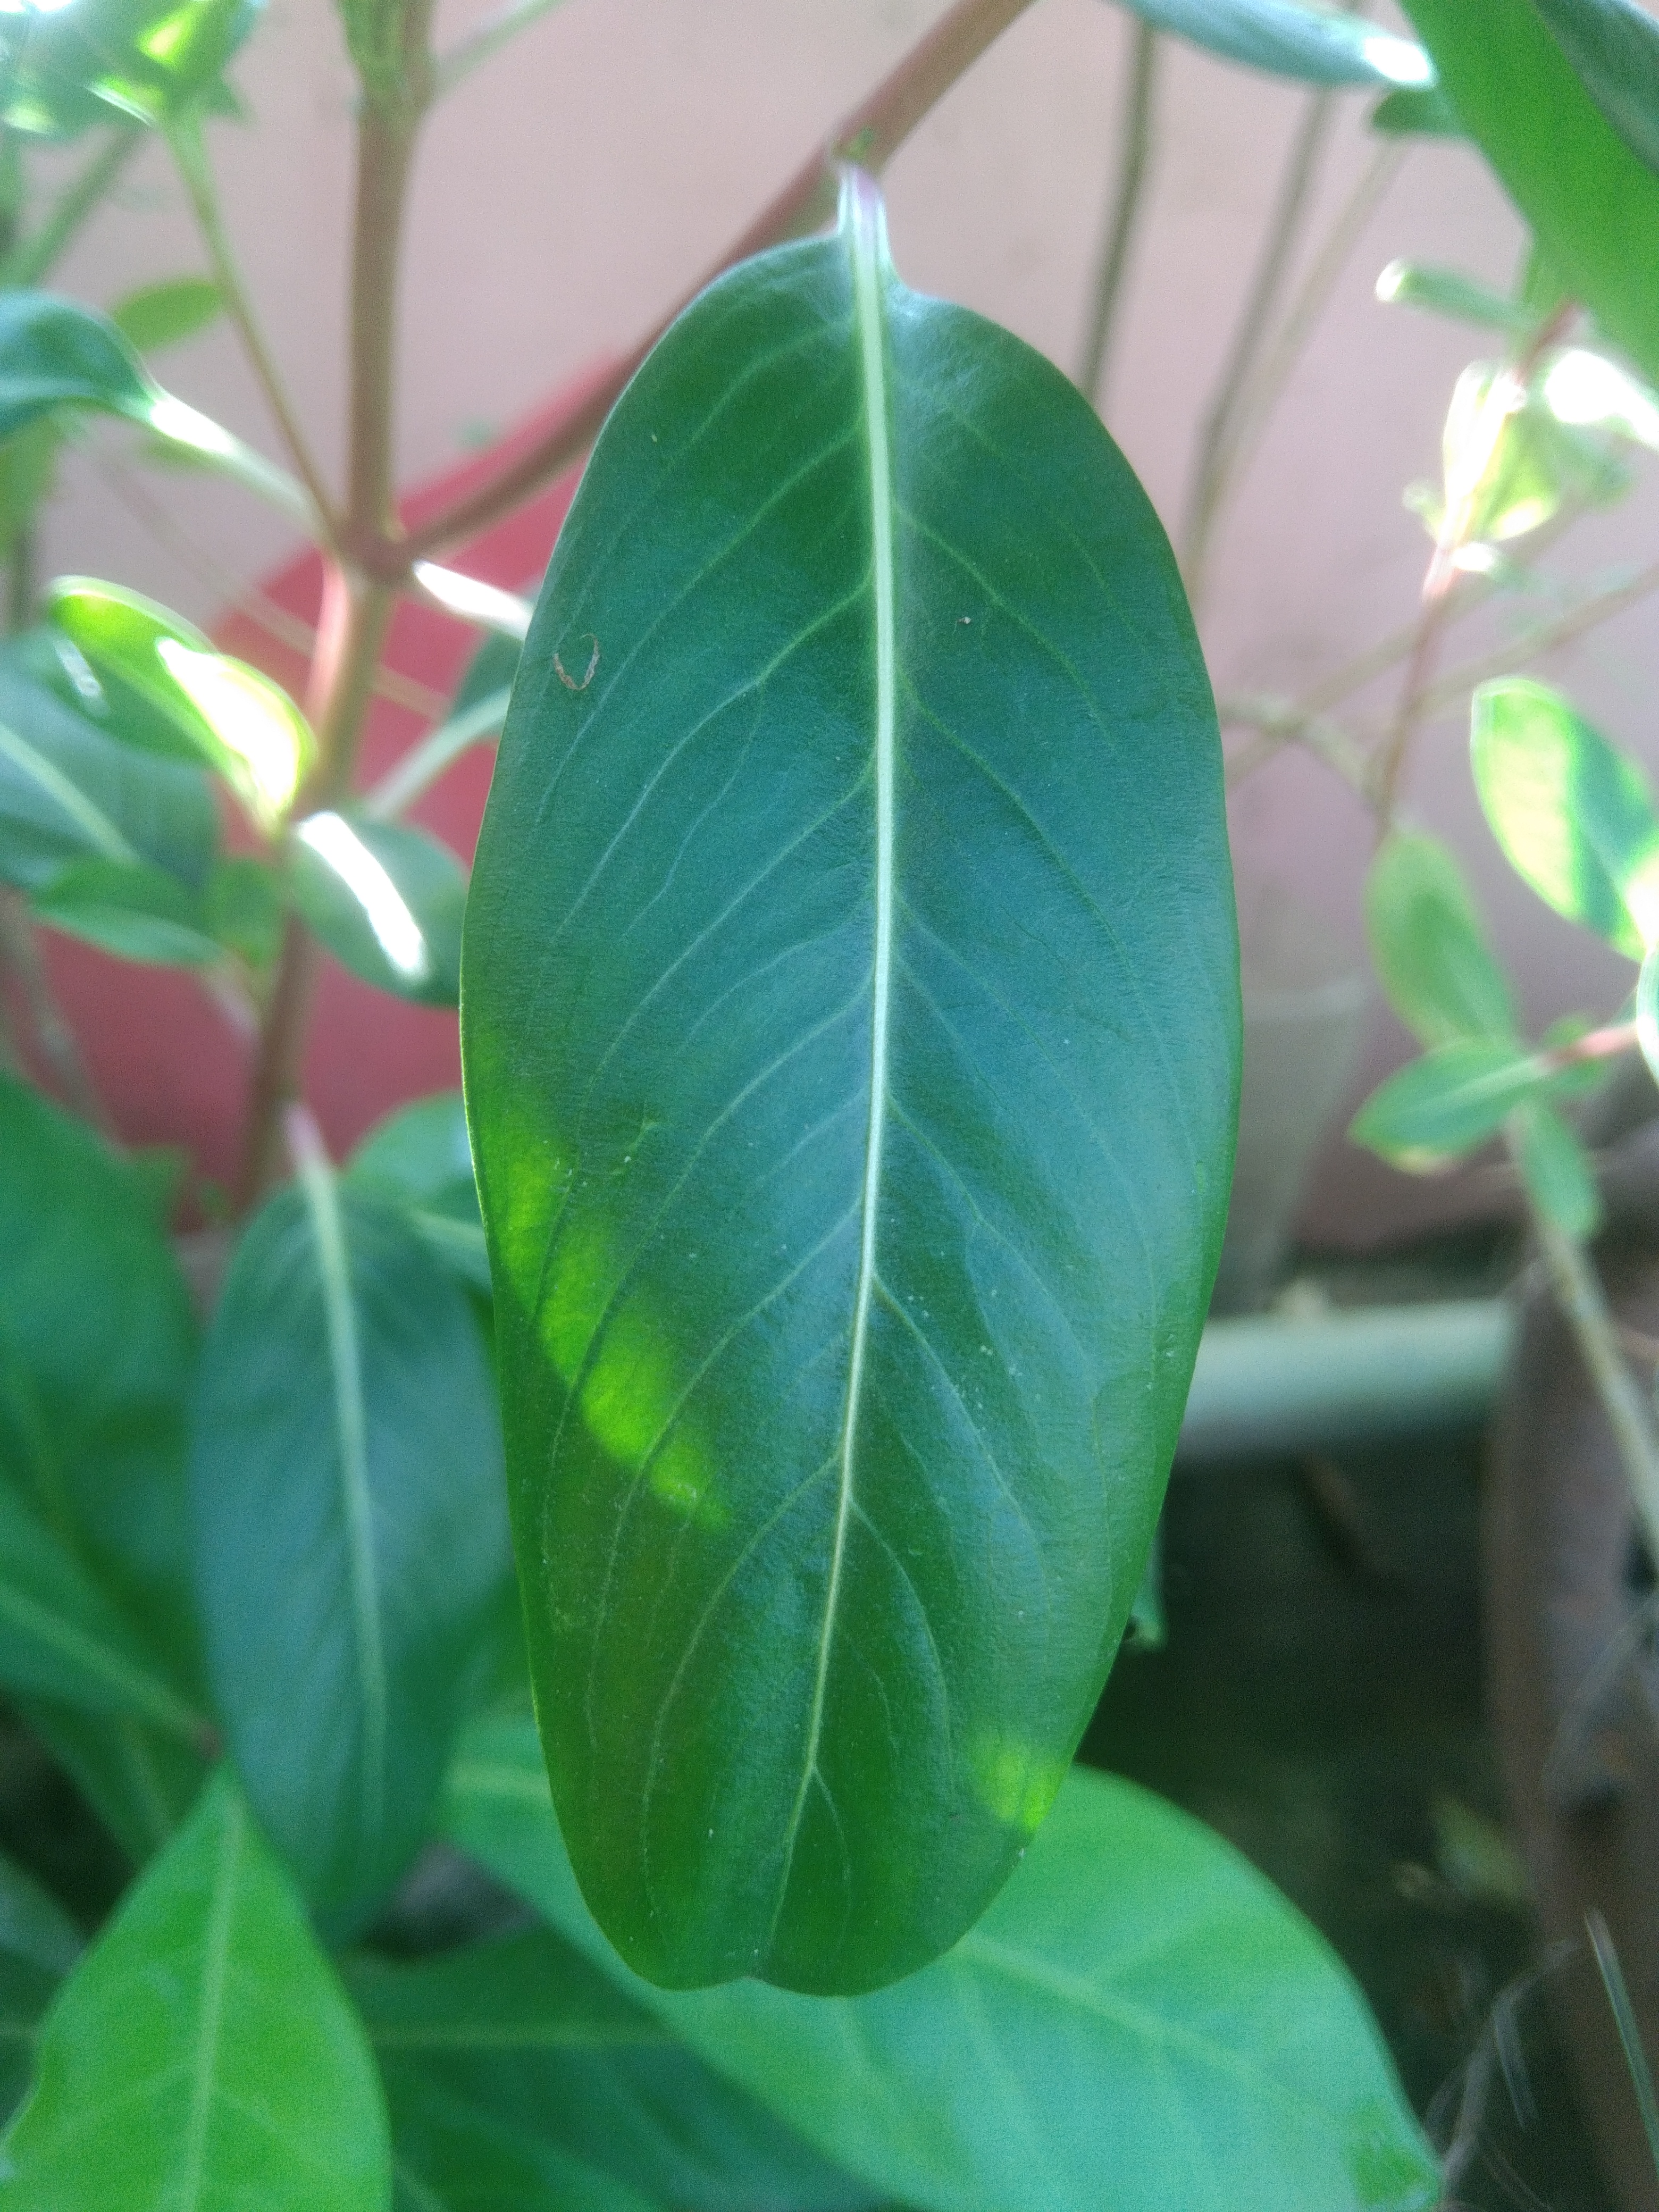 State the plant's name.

rose periwinkle
